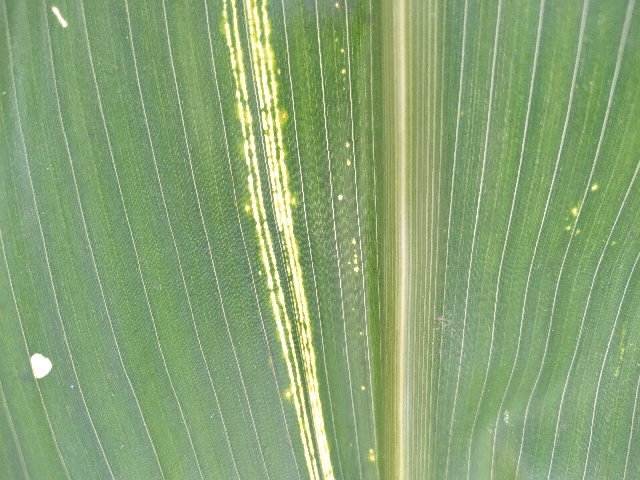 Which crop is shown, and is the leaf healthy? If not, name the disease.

maize, maize streak virus
